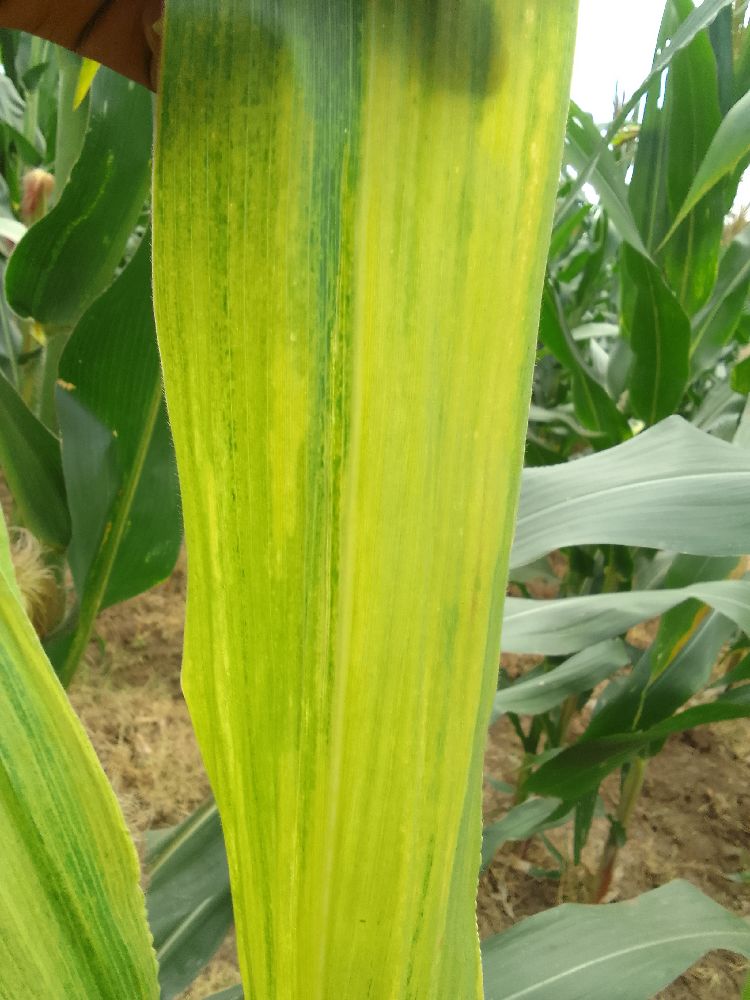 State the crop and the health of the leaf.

maize, maize lethal necrosis
